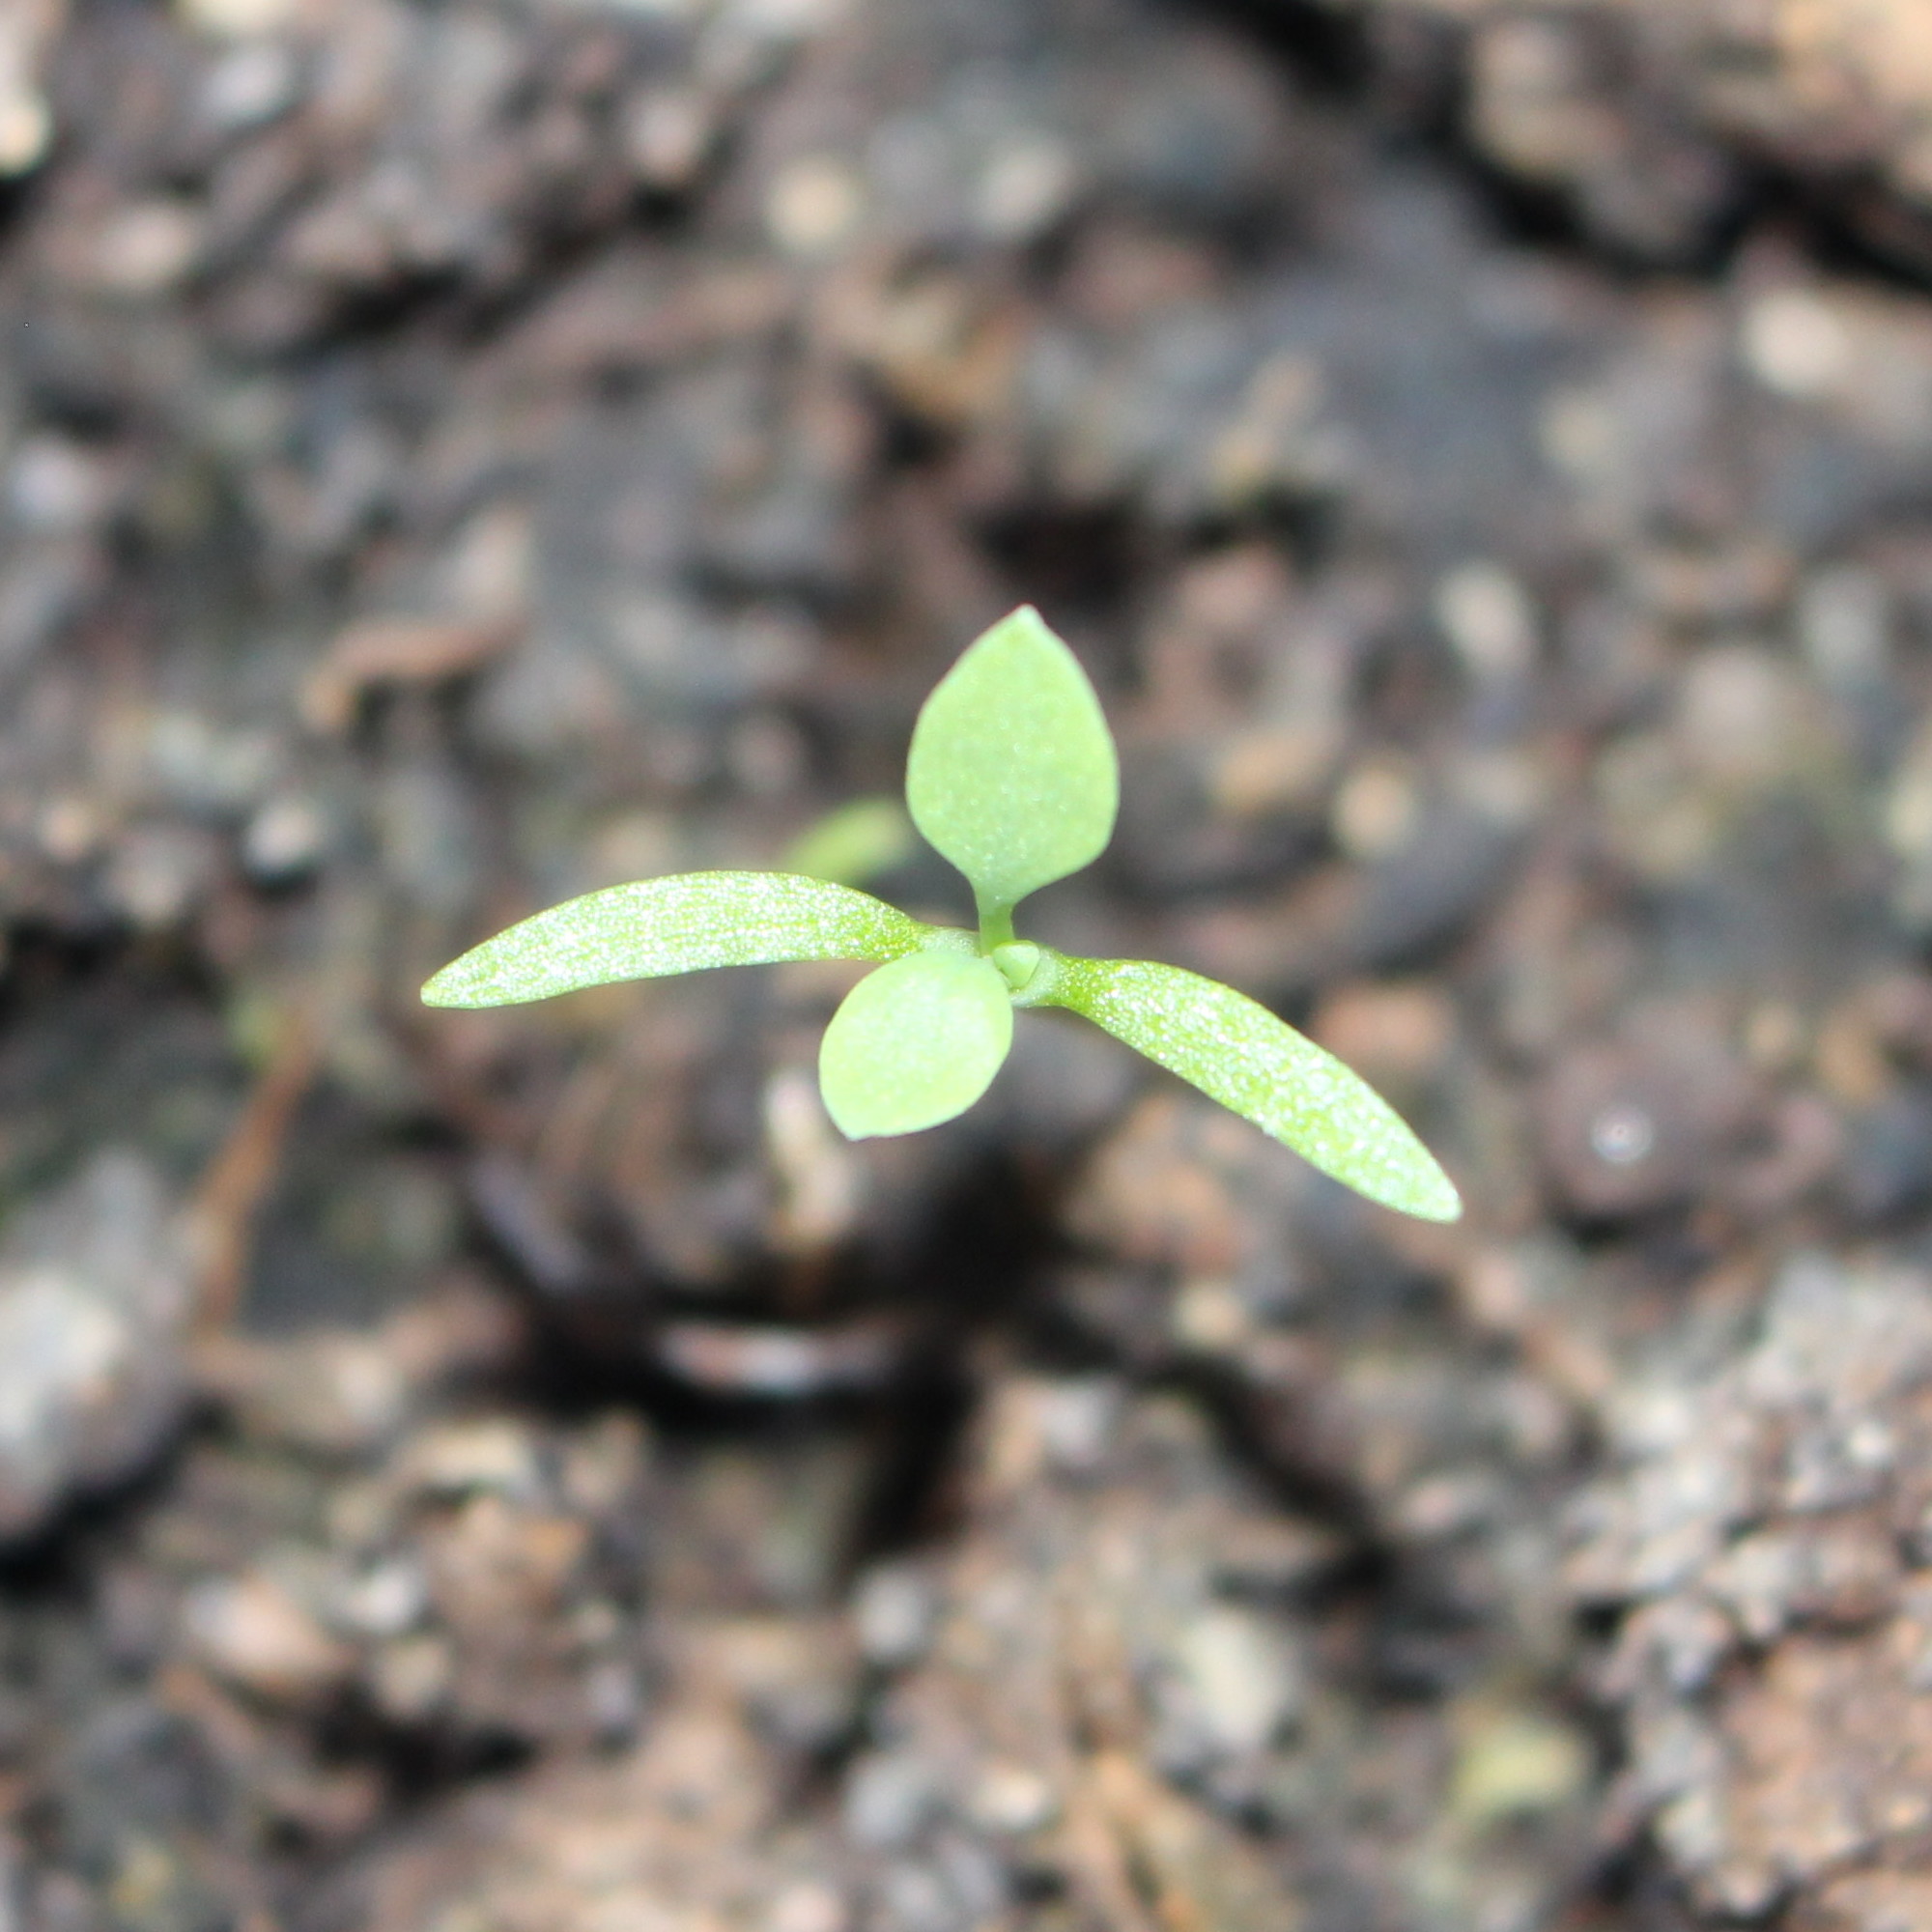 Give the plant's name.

Papaver rhoeas
